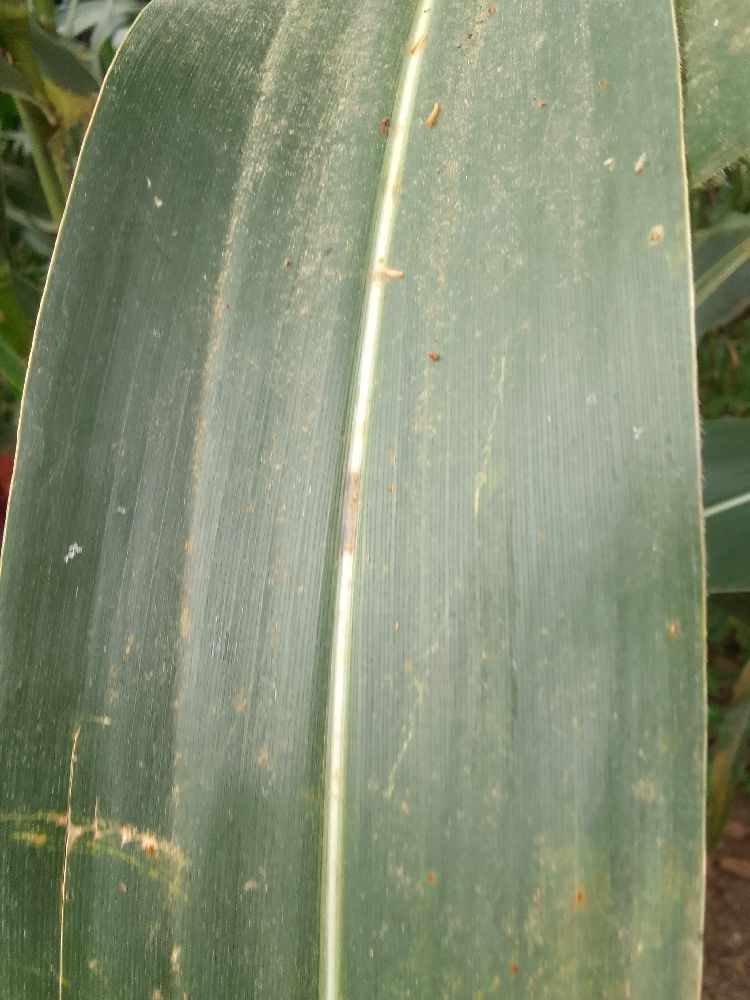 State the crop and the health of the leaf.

maize, healthy
